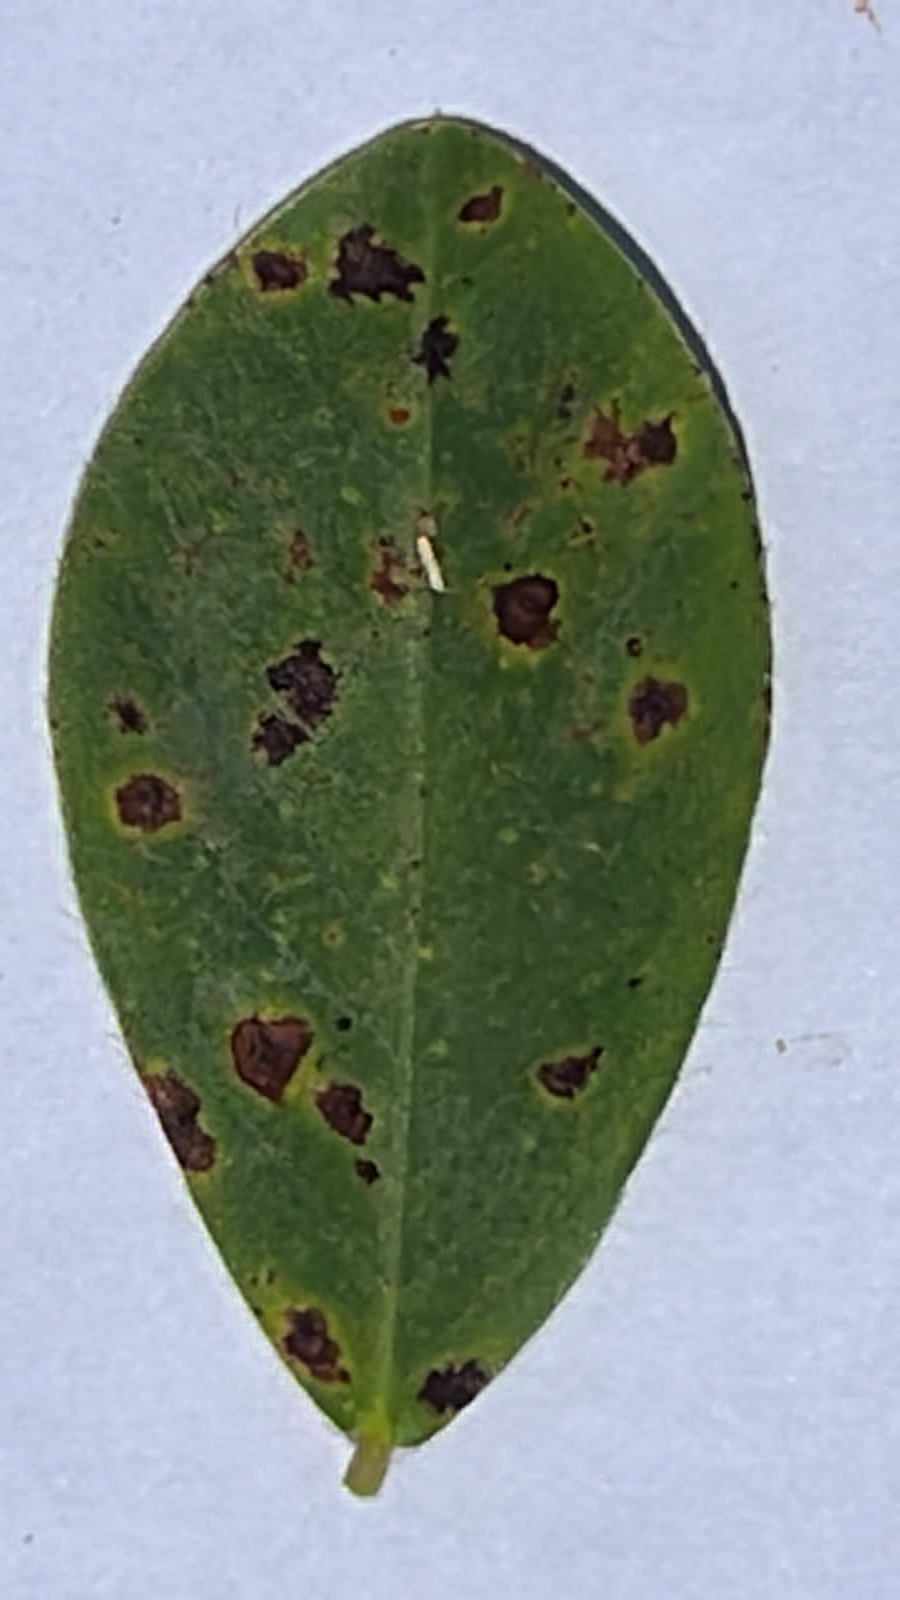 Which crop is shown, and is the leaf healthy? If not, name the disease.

peanut, nothapassalora personata
